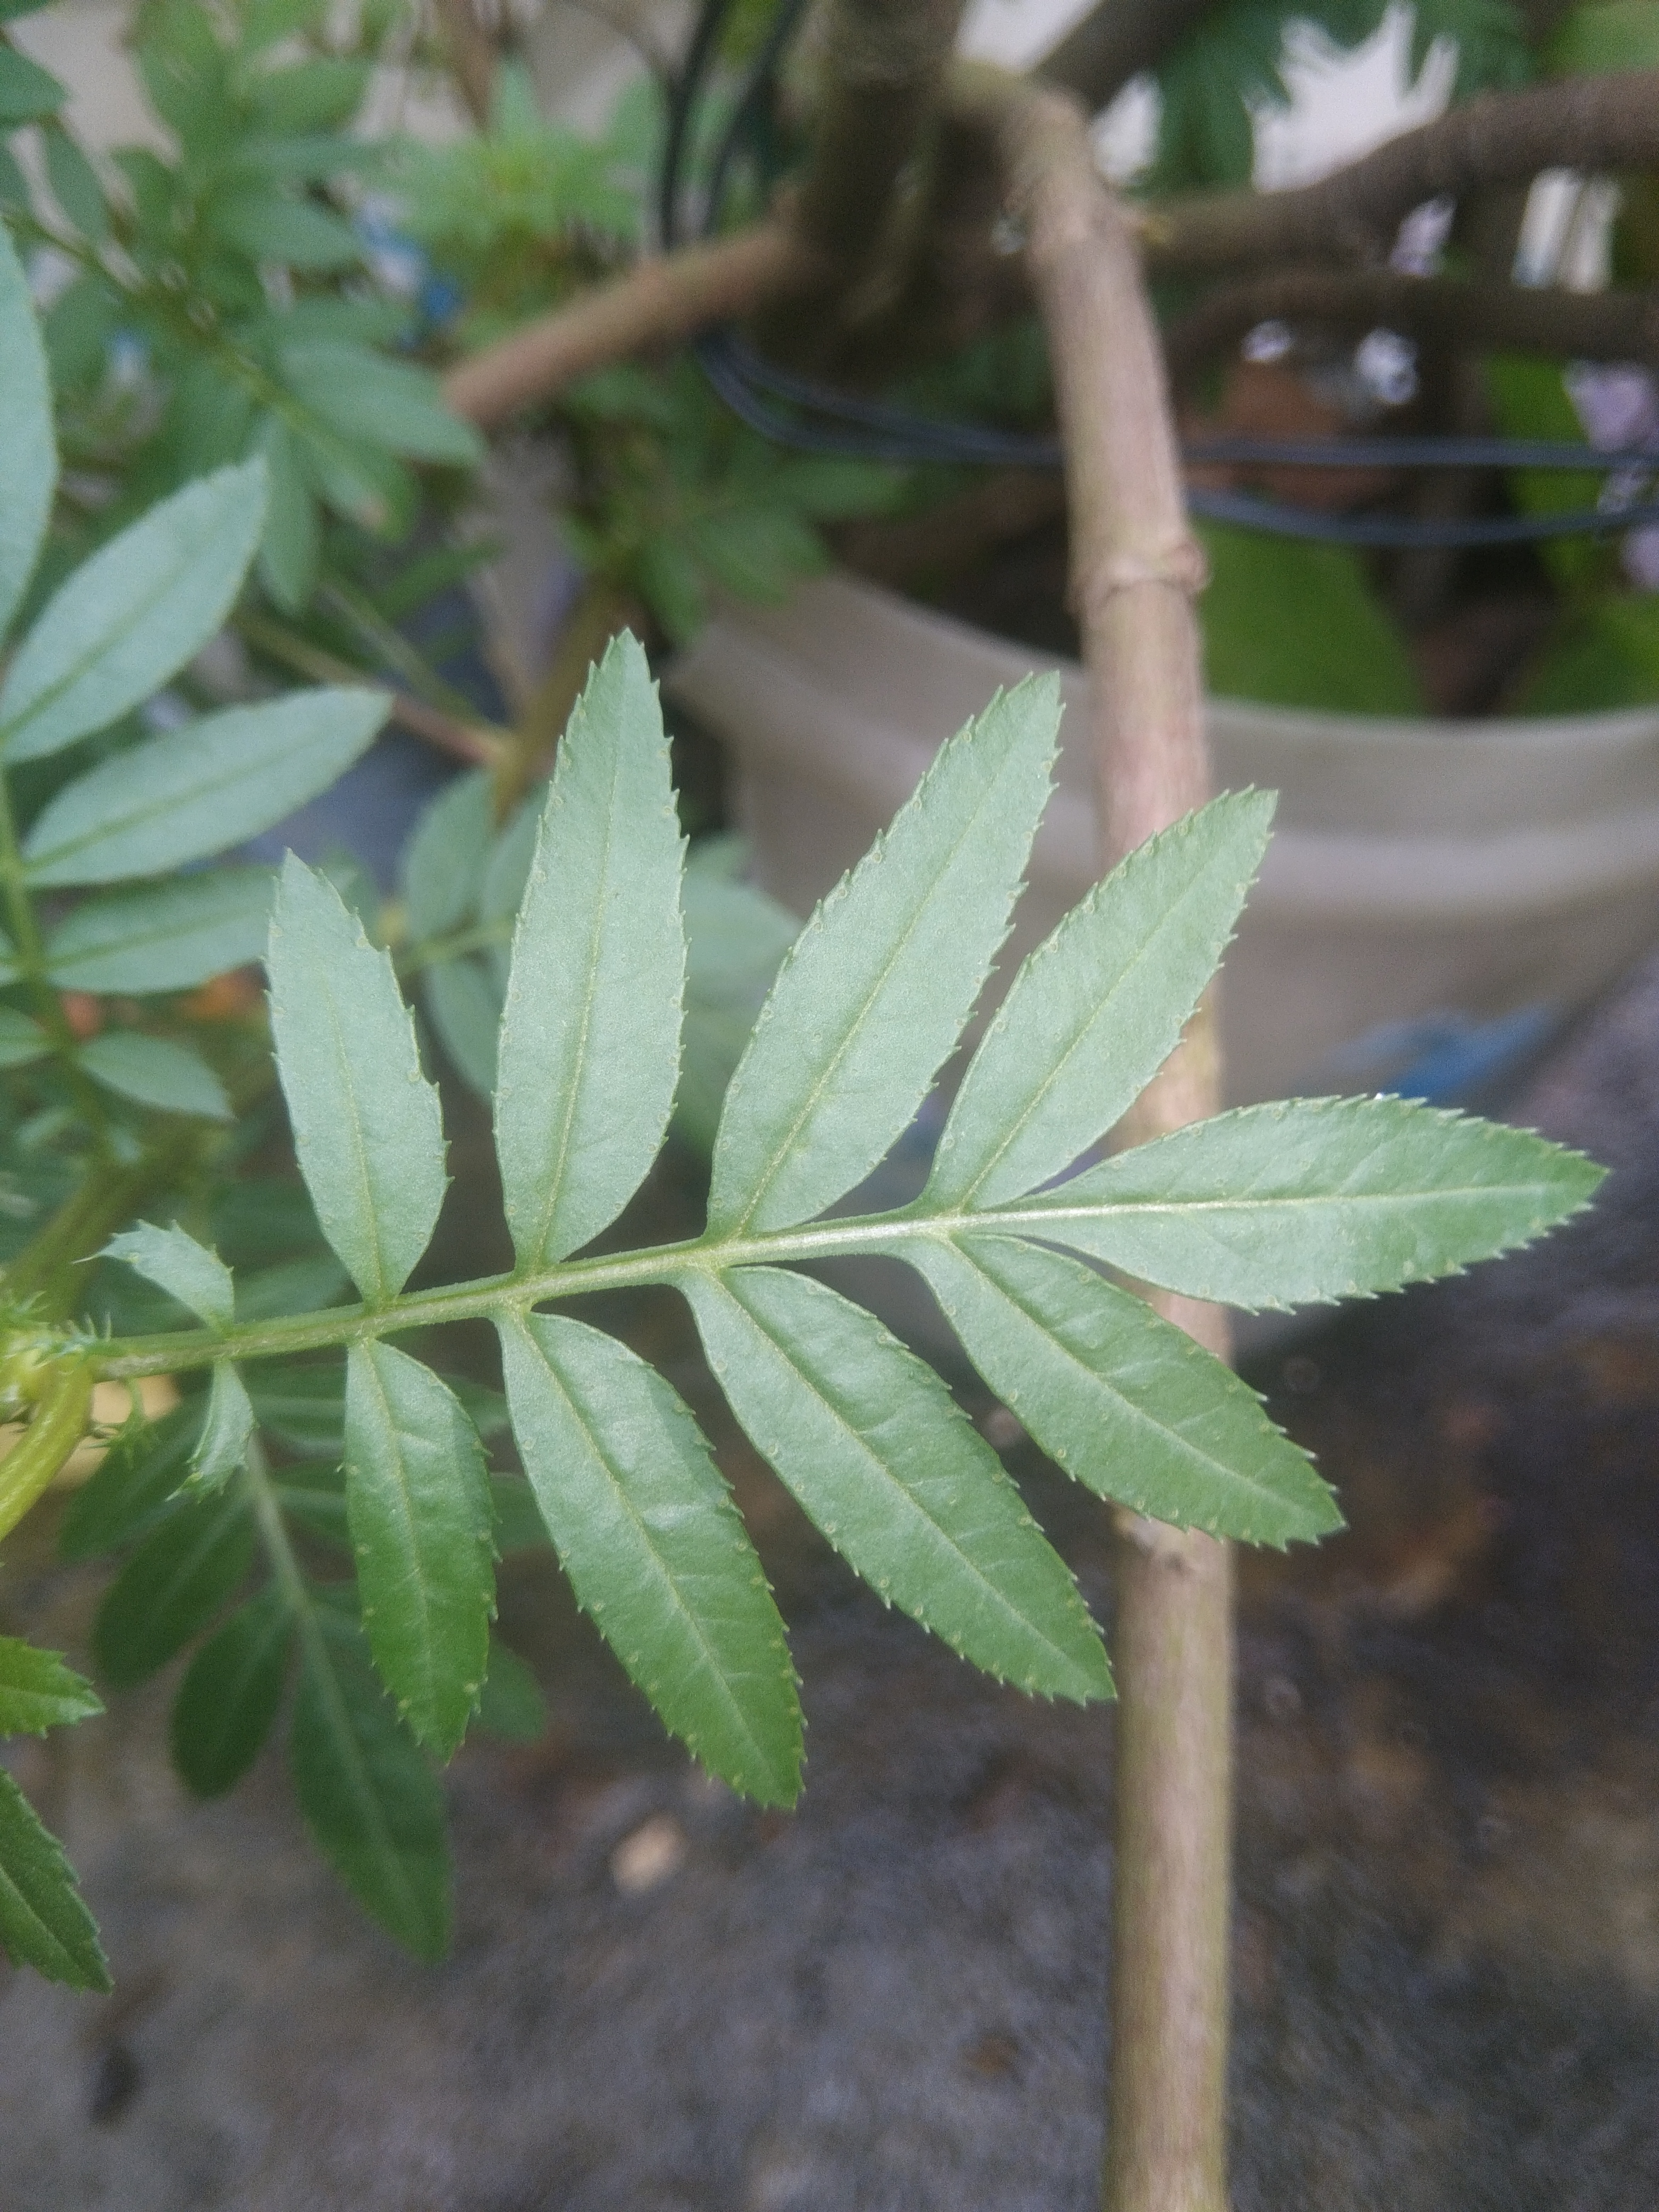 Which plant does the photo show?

marigold
